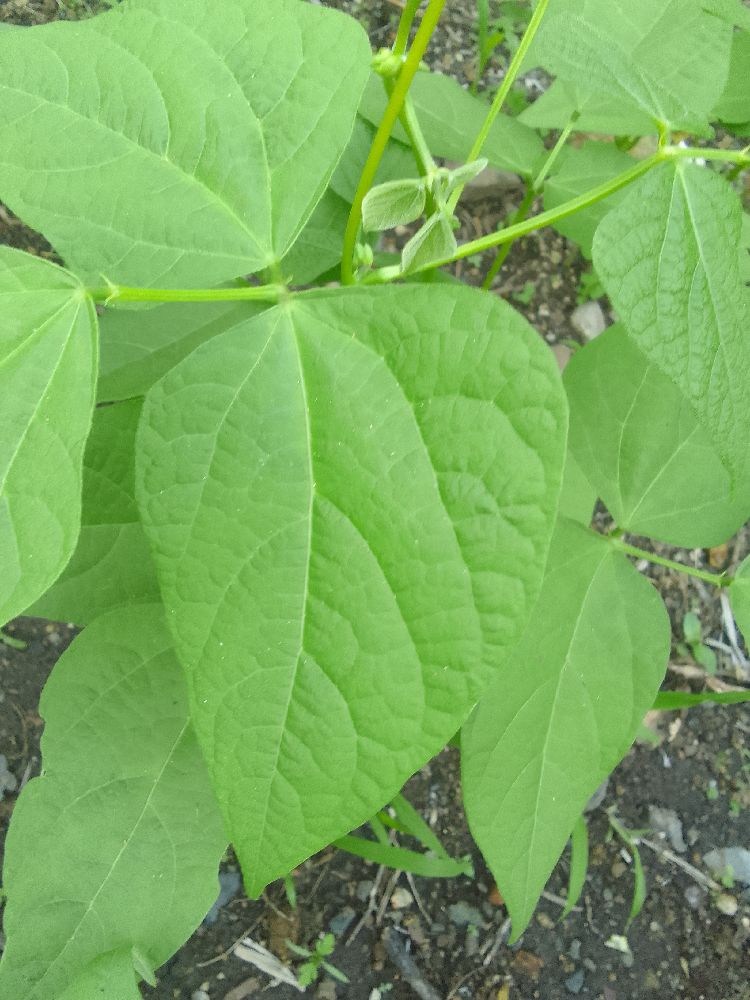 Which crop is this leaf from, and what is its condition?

common bean, healthy
